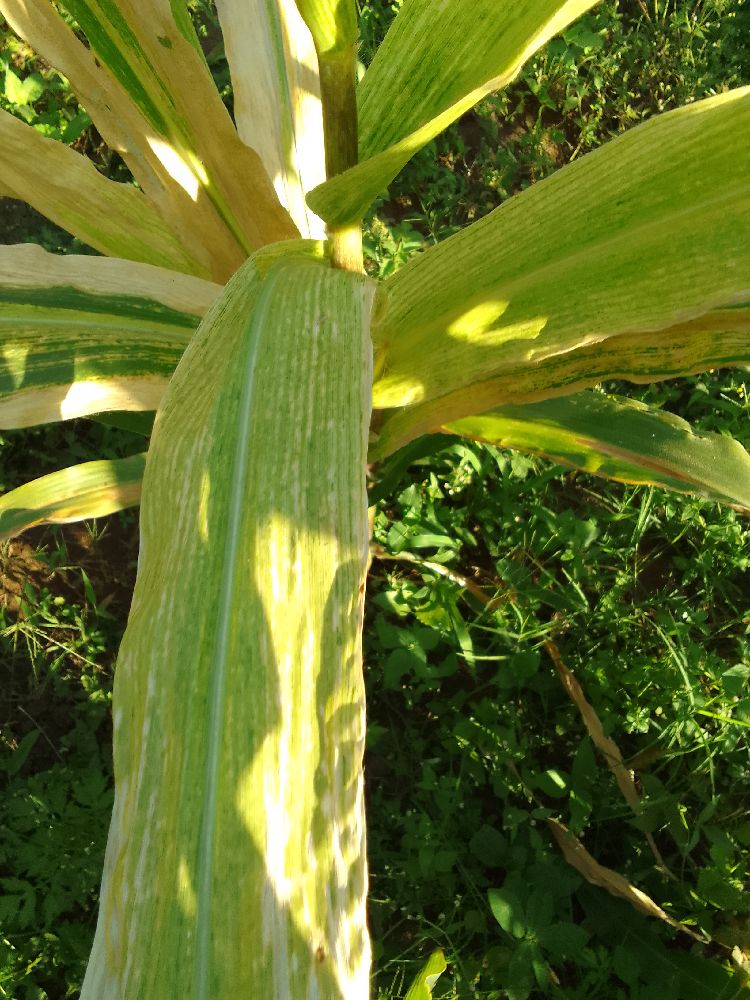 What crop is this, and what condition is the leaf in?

maize, maize lethal necrosis
